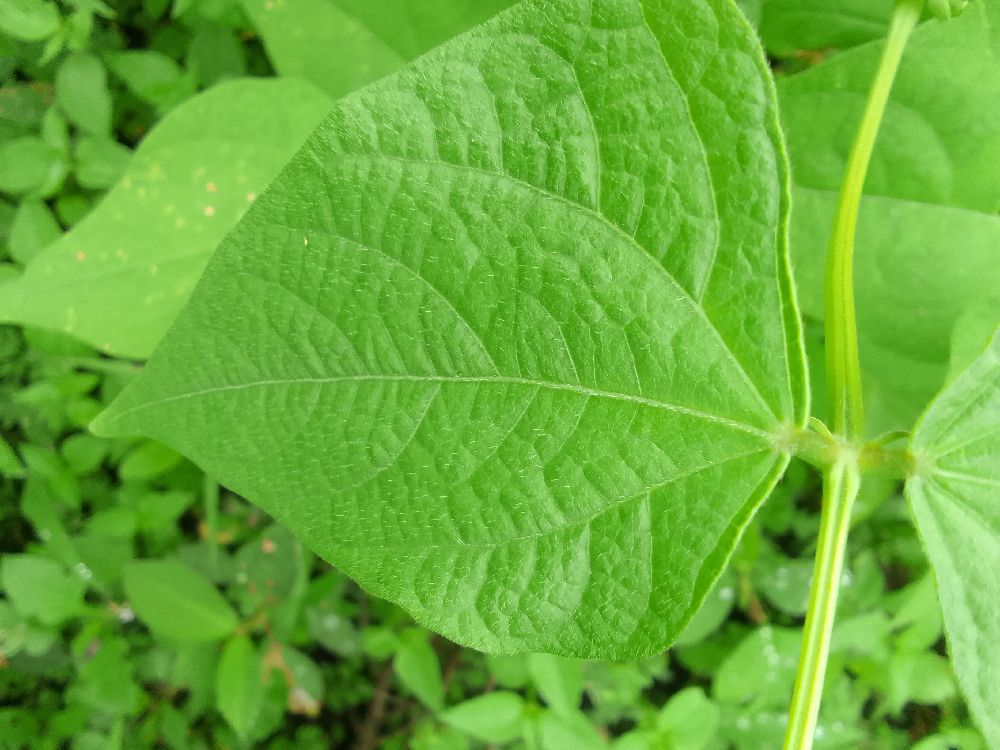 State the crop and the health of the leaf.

common bean, healthy
